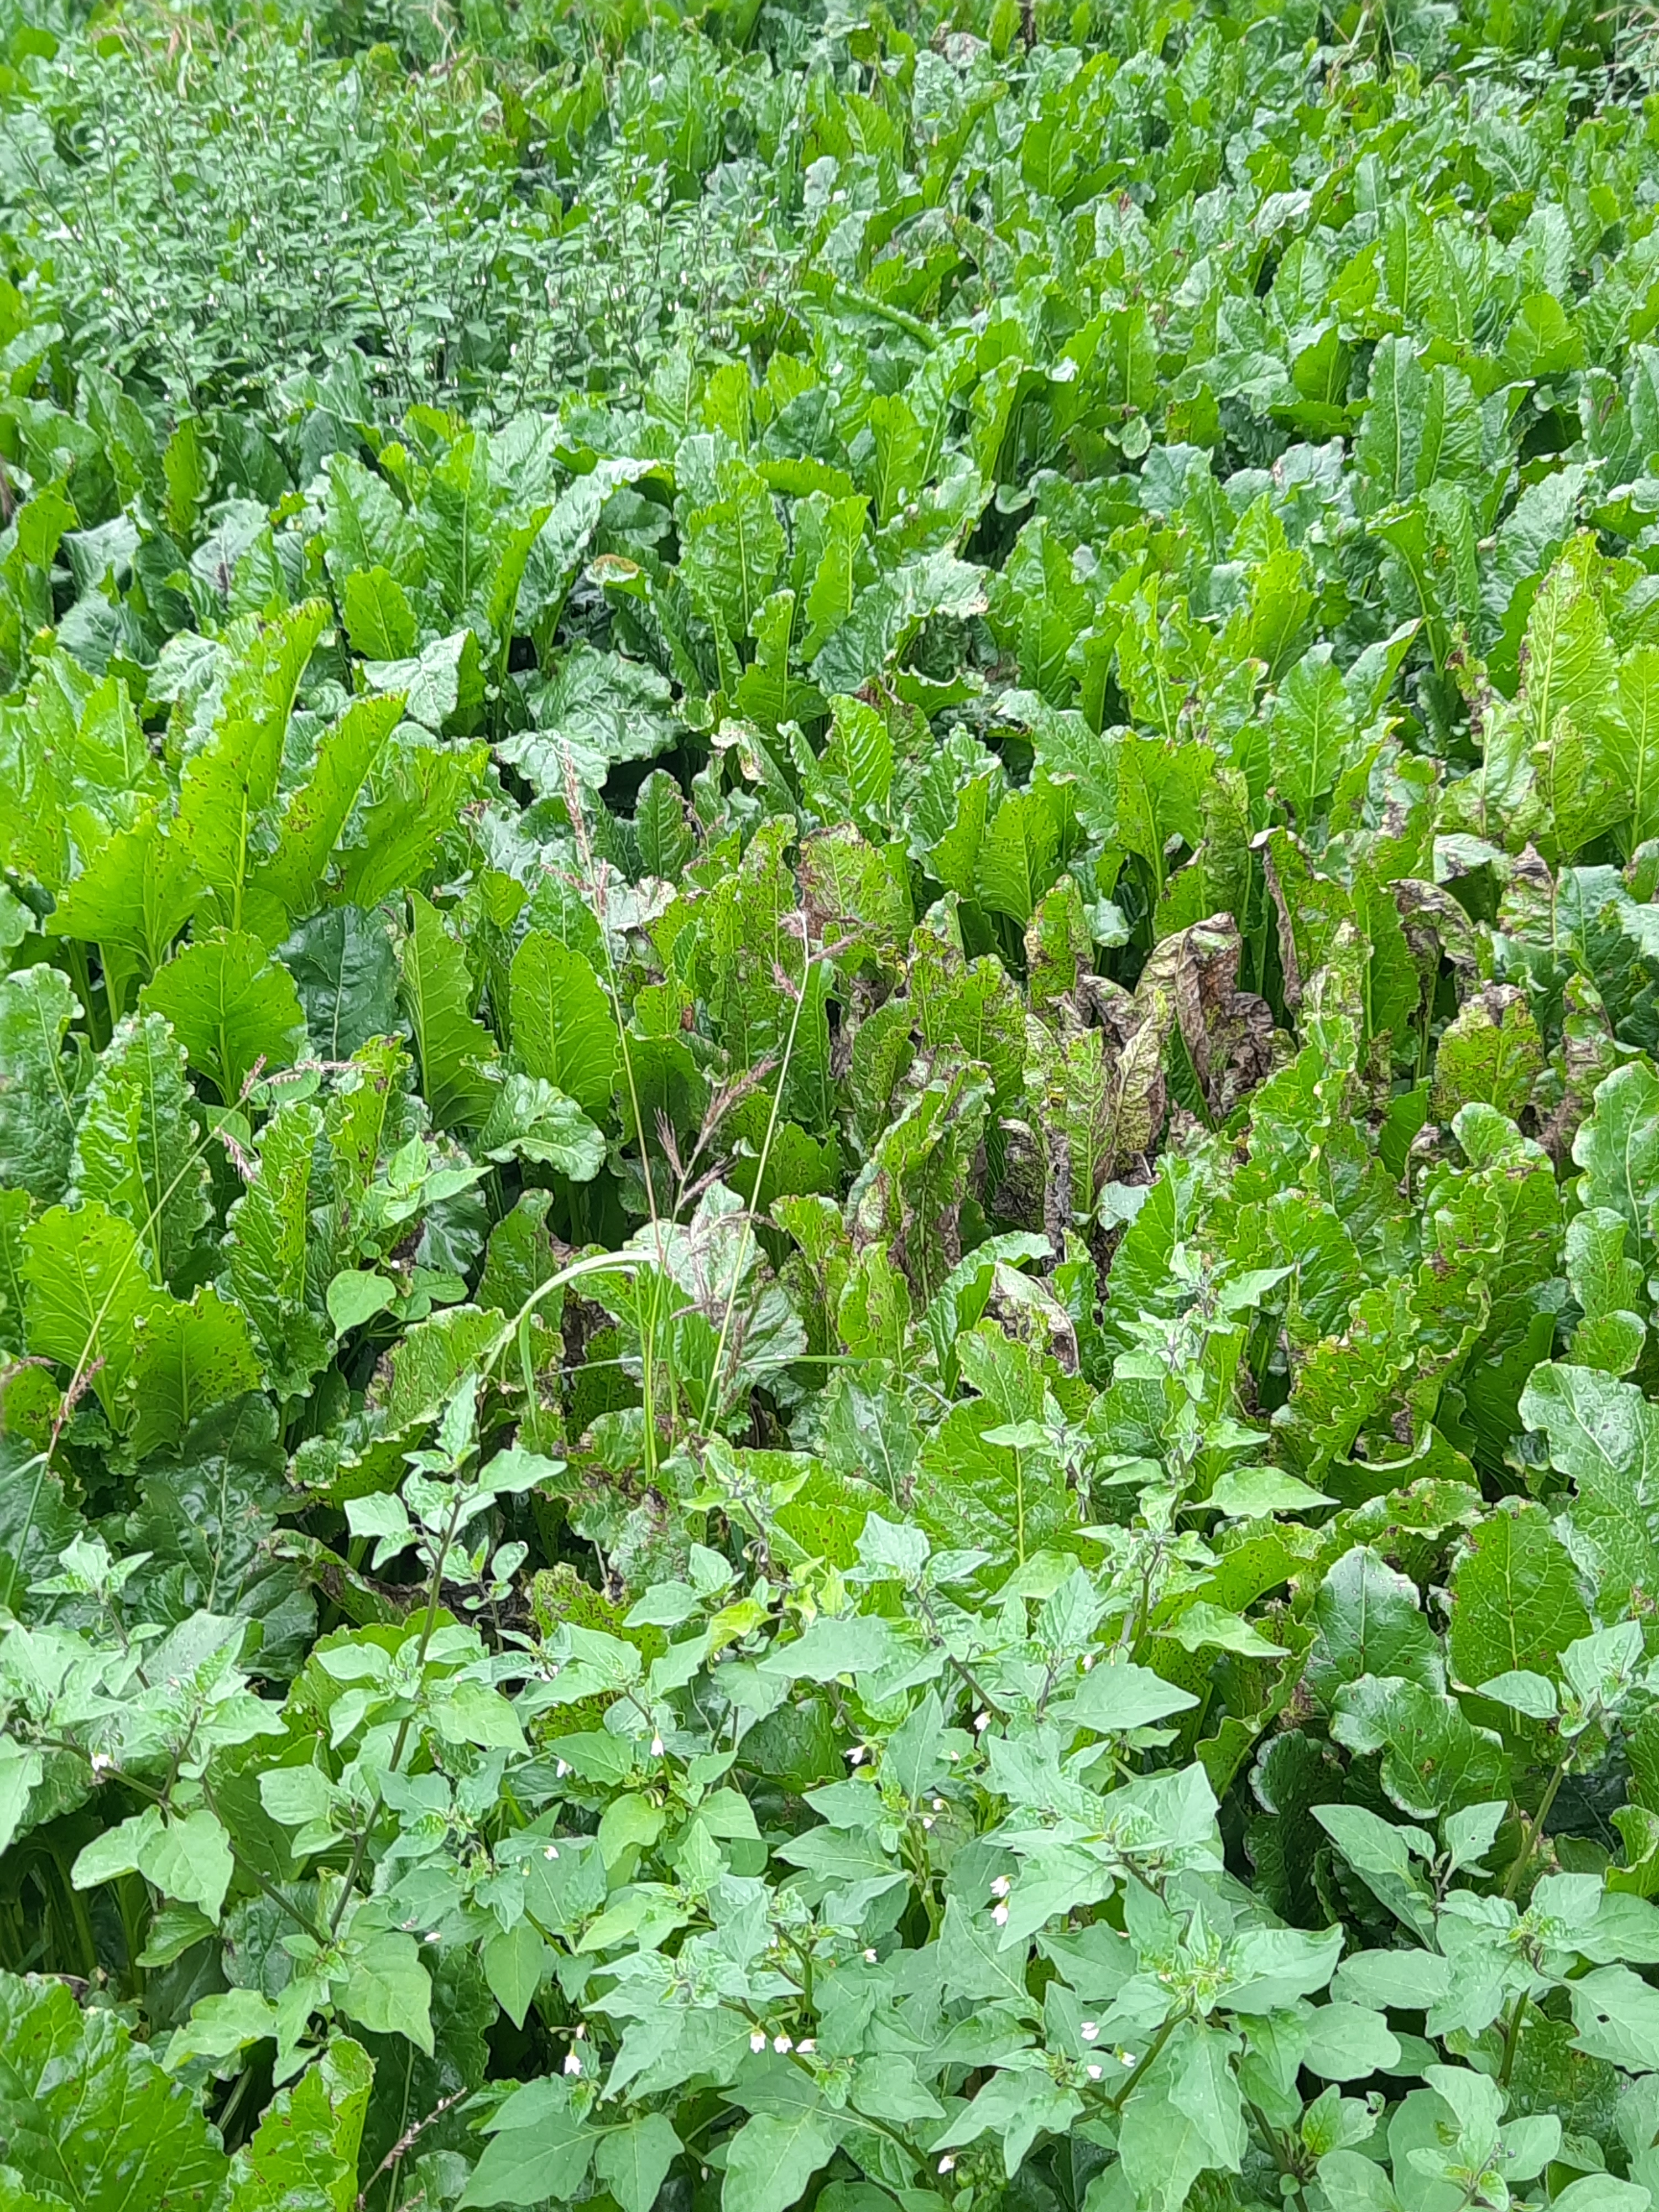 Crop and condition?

beet, cercospora
